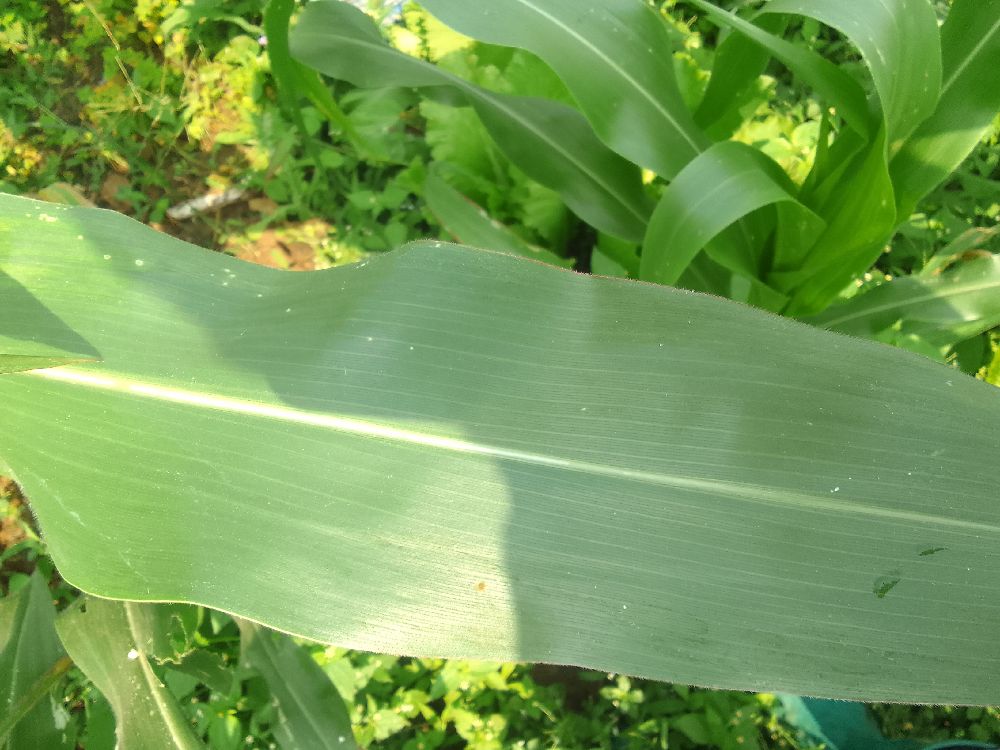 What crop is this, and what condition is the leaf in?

maize, healthy
